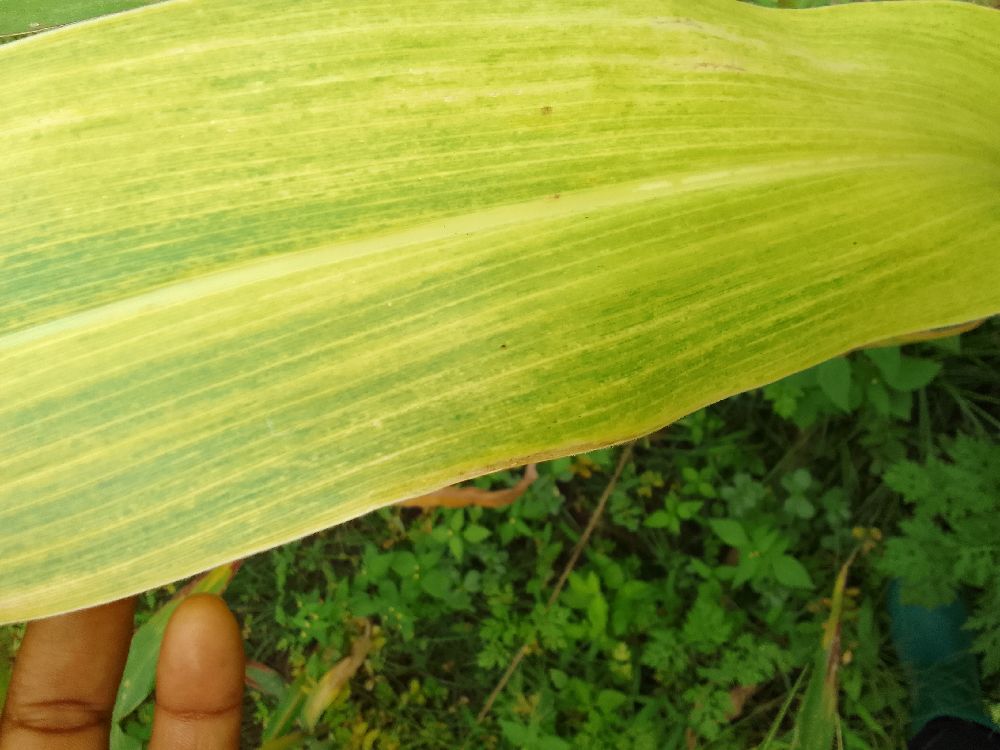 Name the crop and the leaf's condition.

maize, maize lethal necrosis
